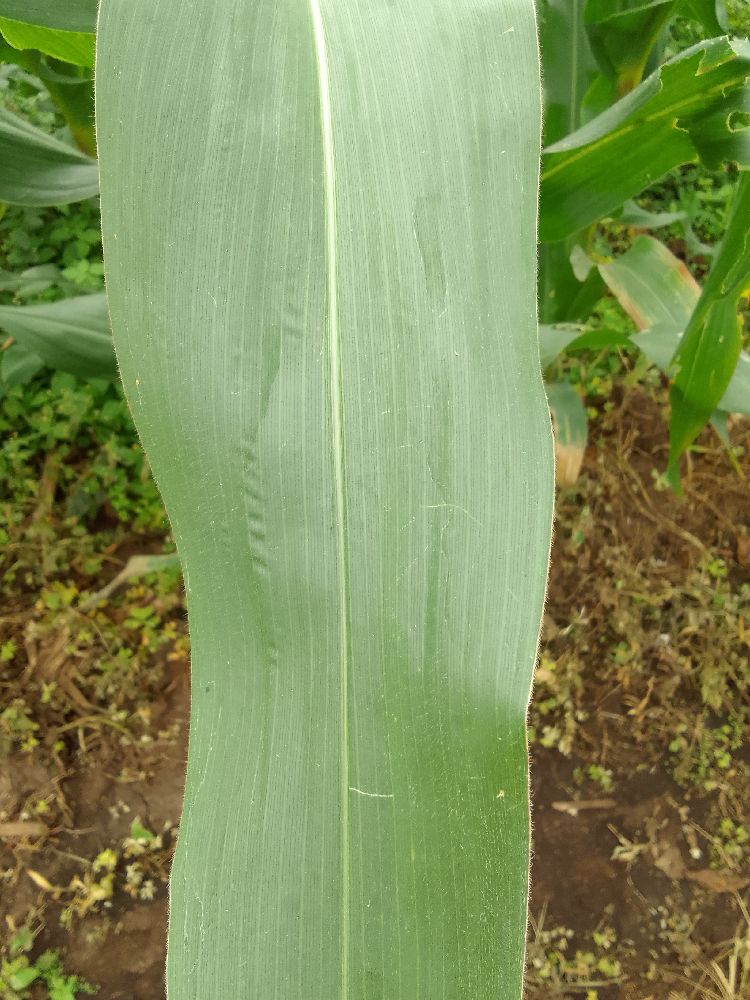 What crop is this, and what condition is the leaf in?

maize, healthy
